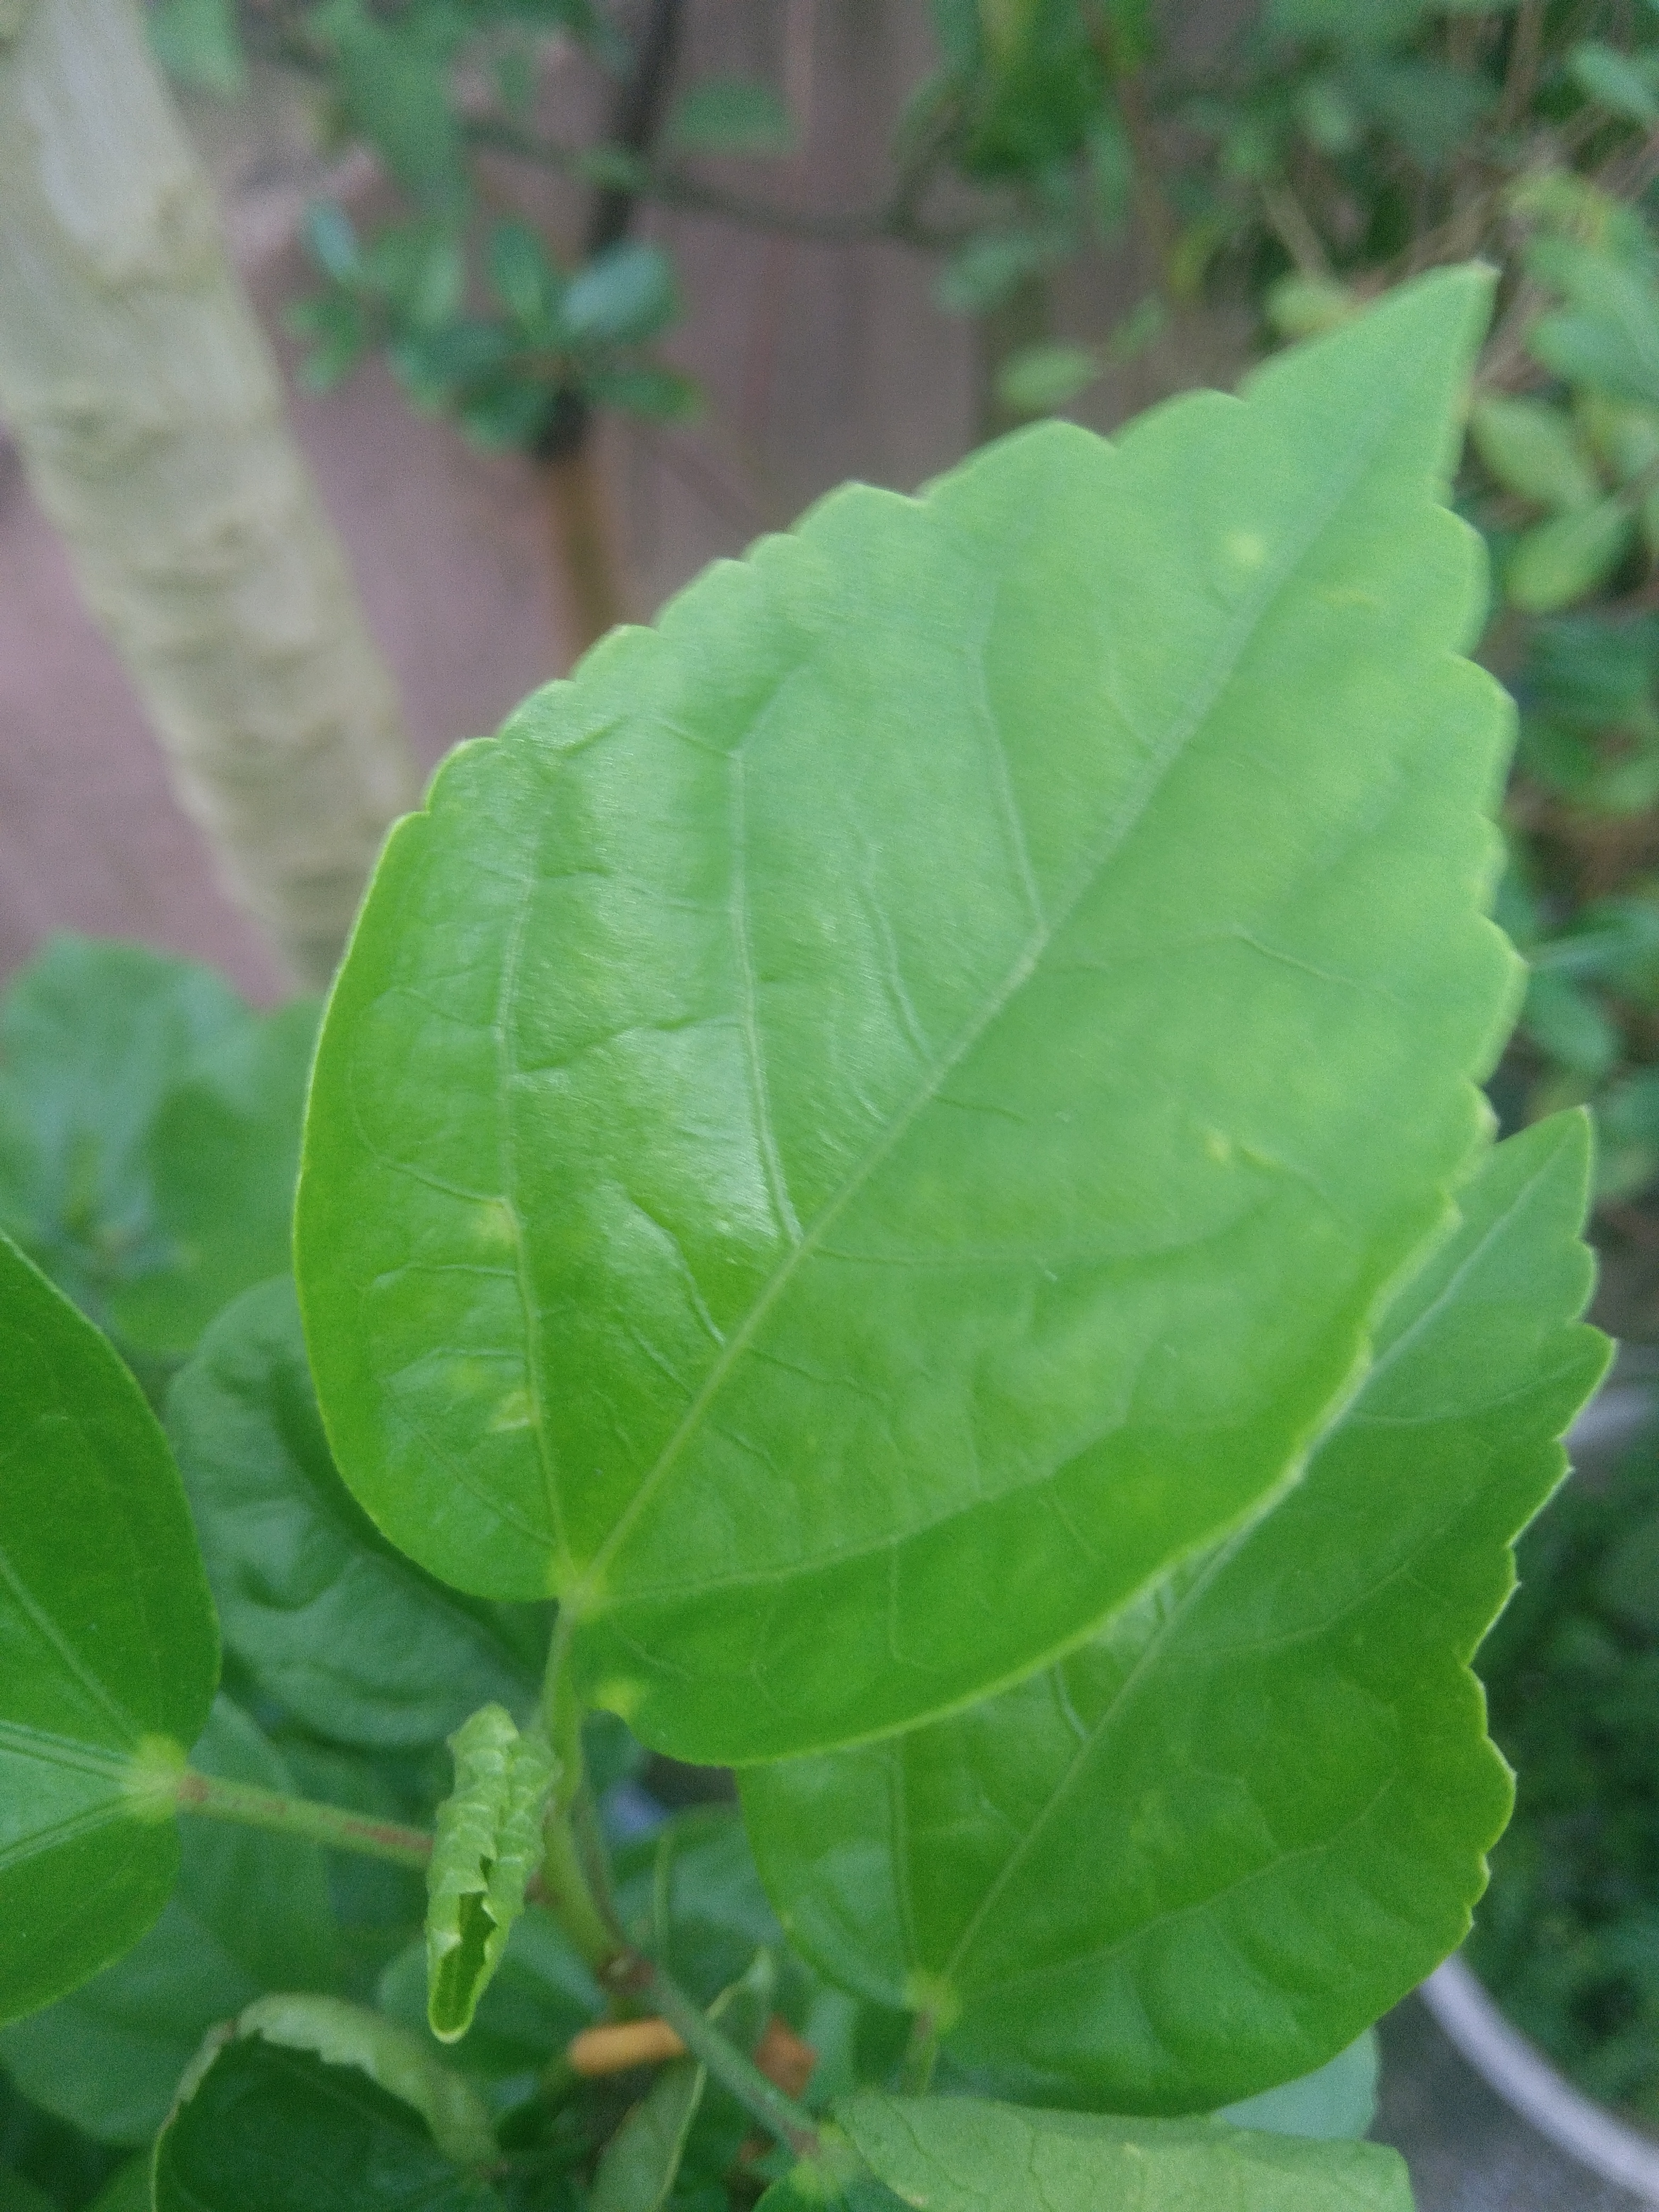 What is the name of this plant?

hibiscus
